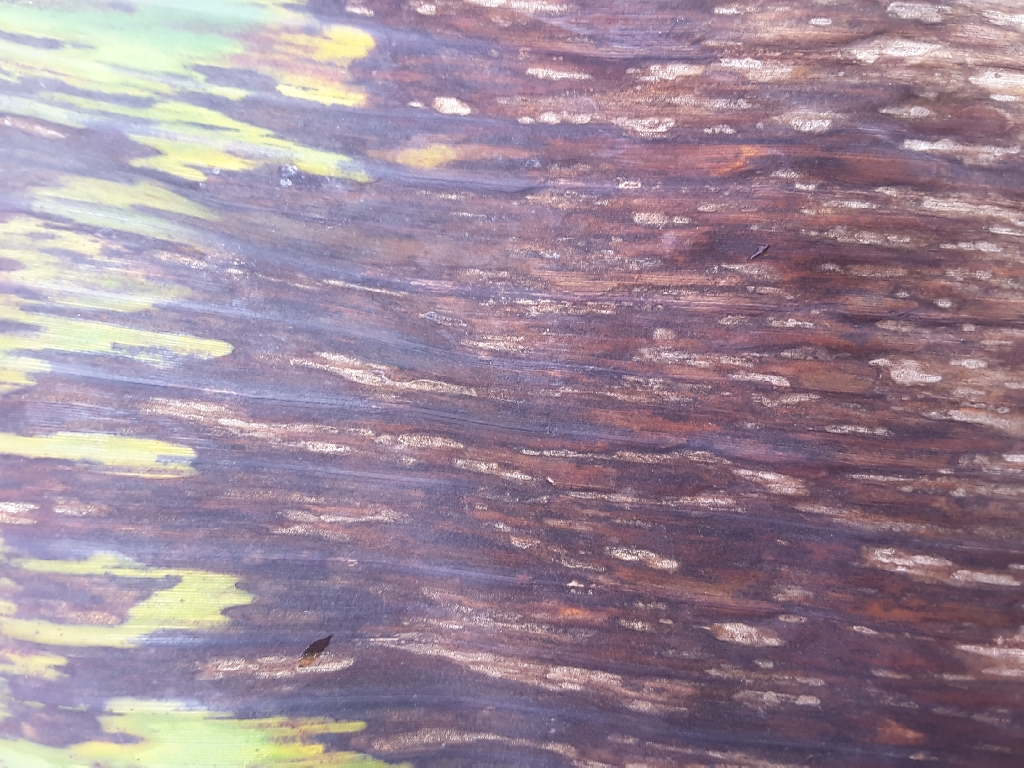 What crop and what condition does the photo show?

banana, black sigatoka
